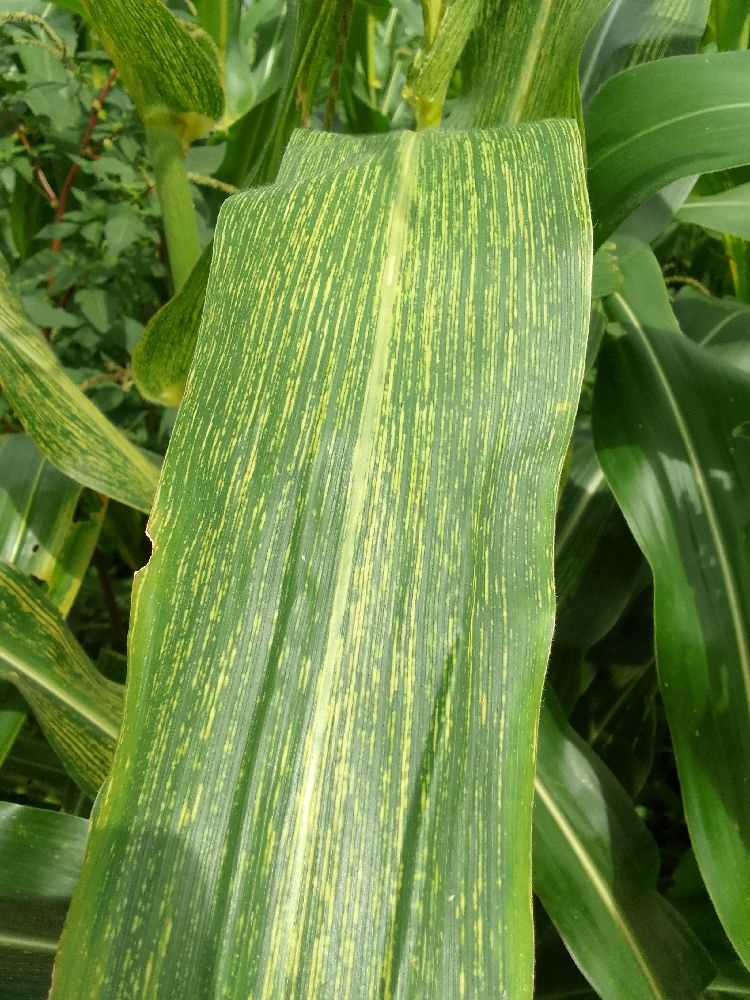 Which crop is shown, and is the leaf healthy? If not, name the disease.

maize, maize streak virus
